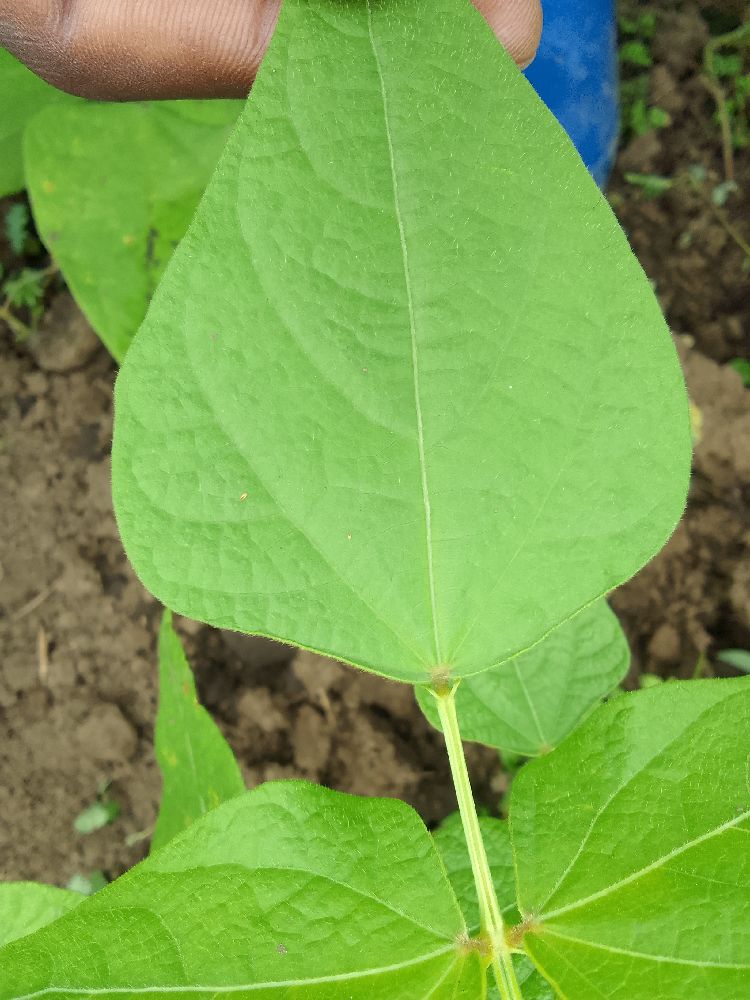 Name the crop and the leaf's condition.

common bean, healthy
